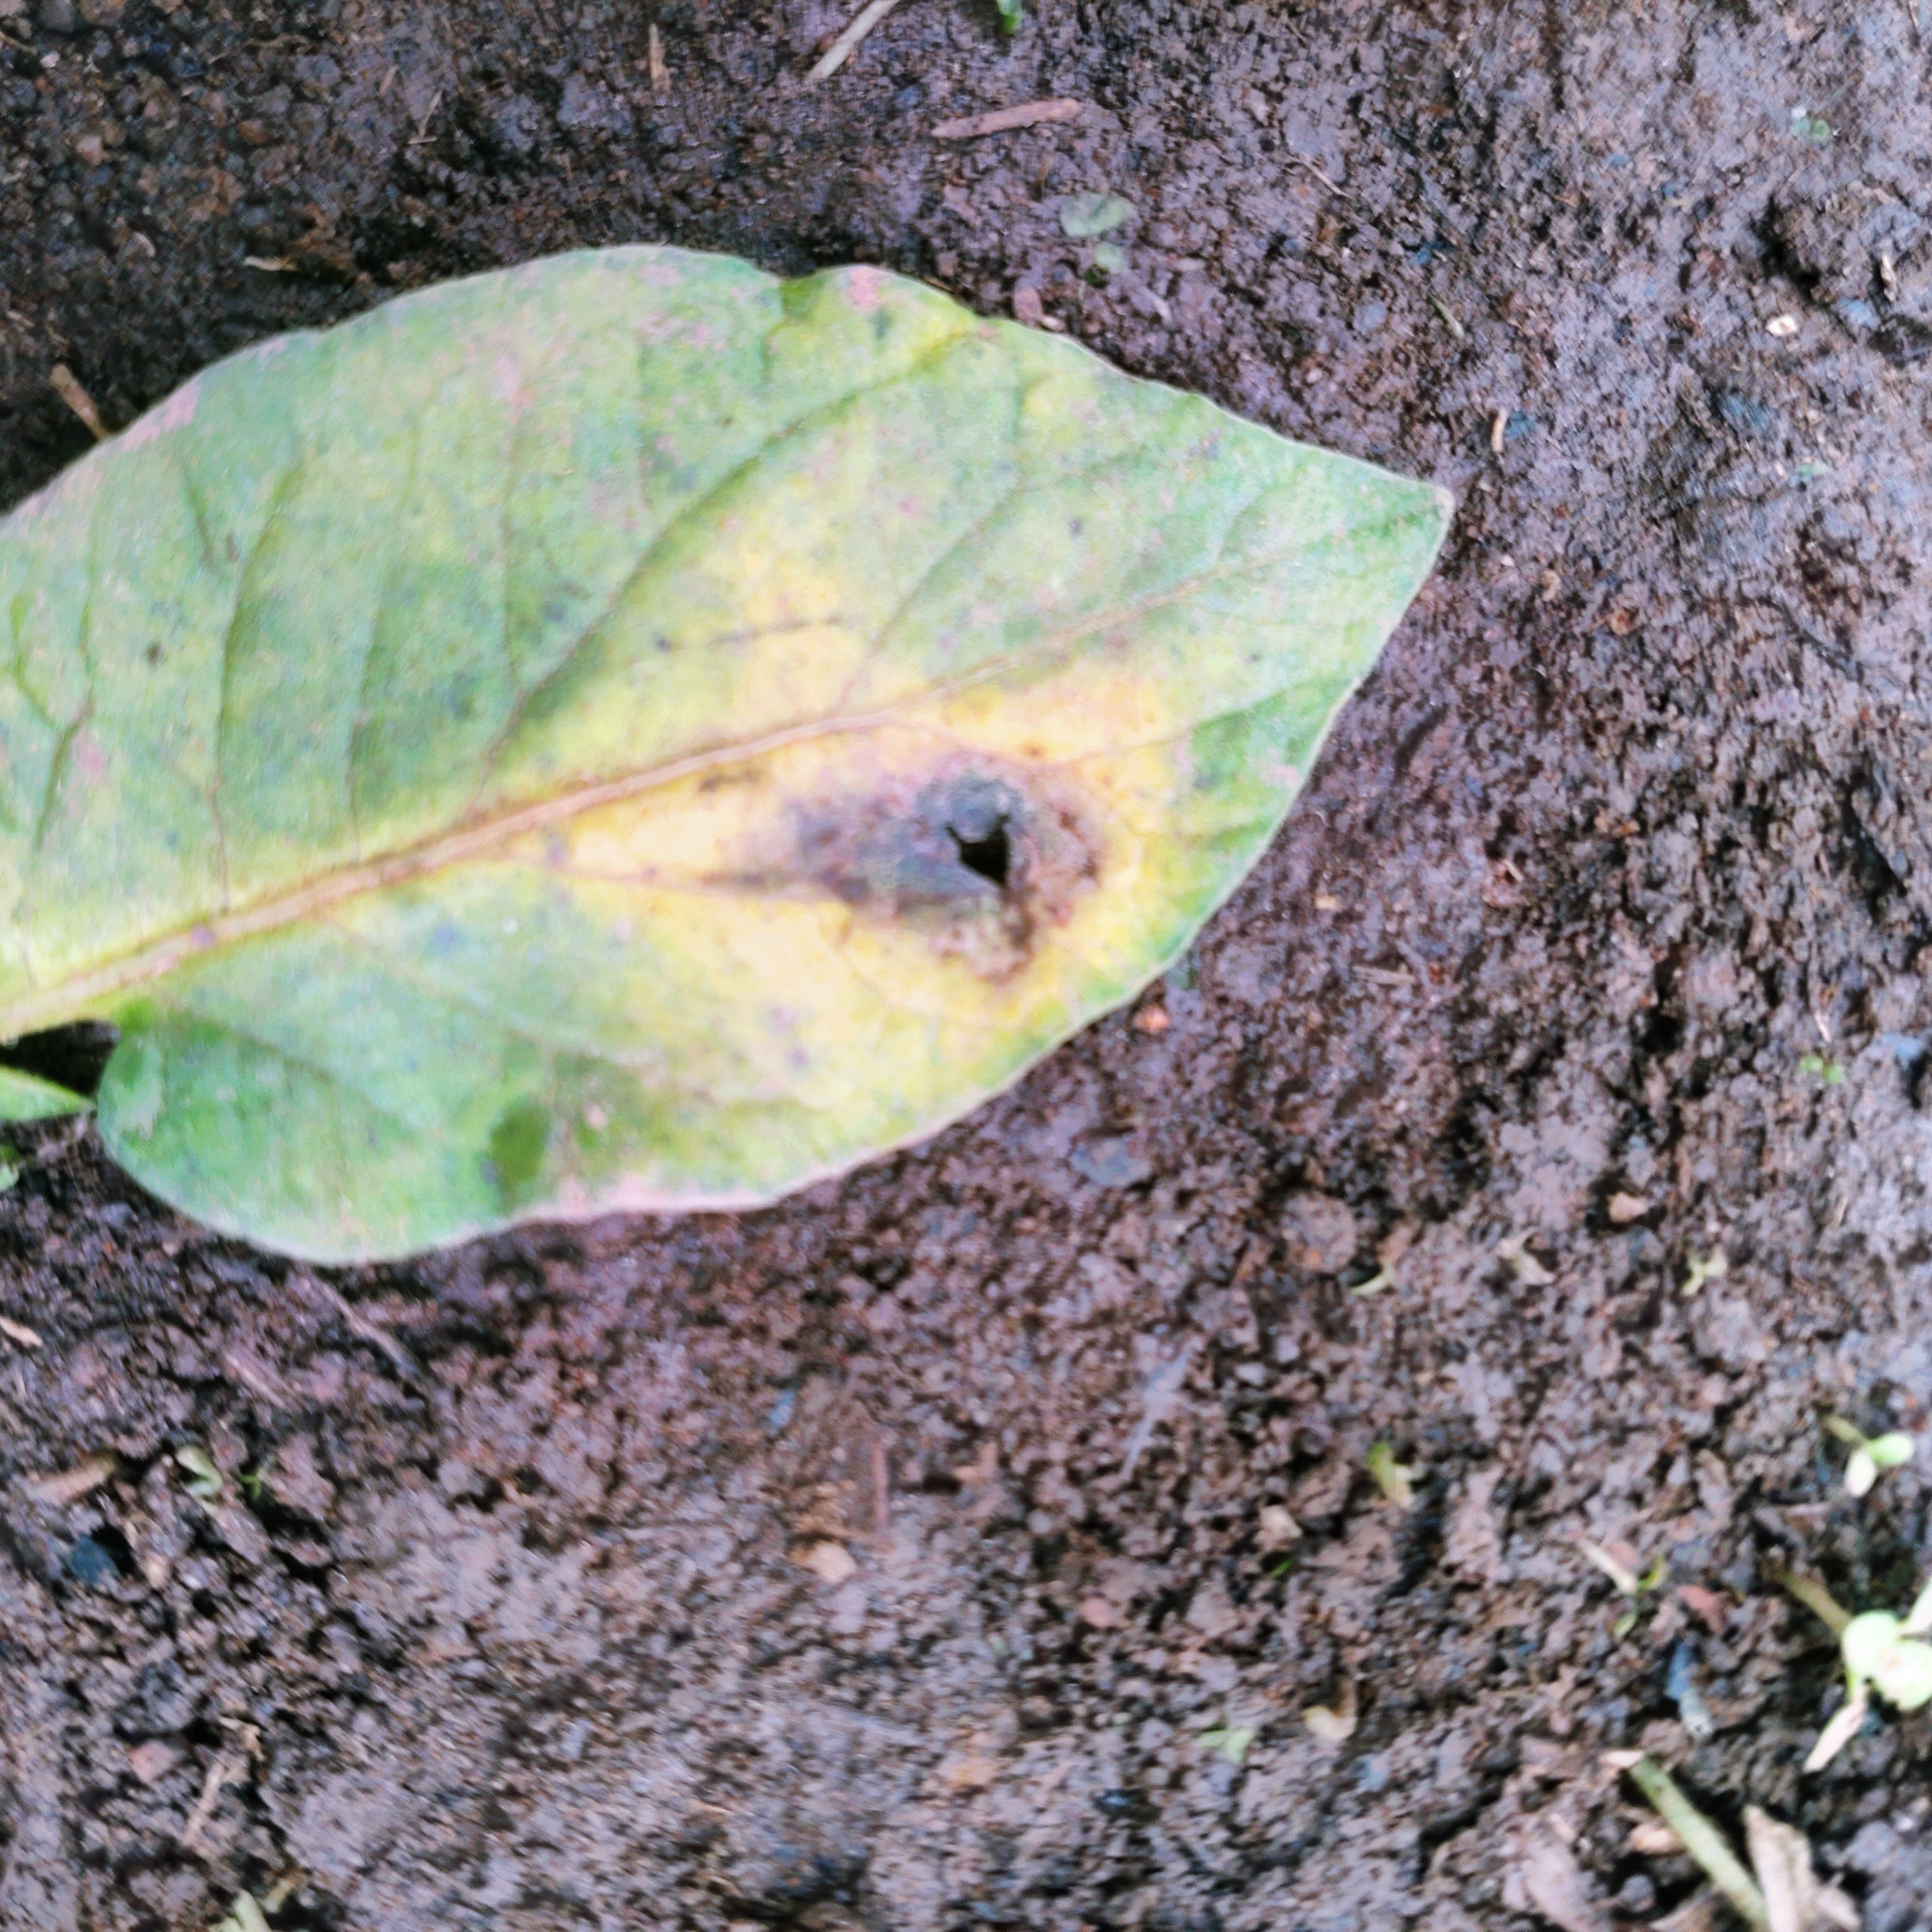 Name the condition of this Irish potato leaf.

late blight
